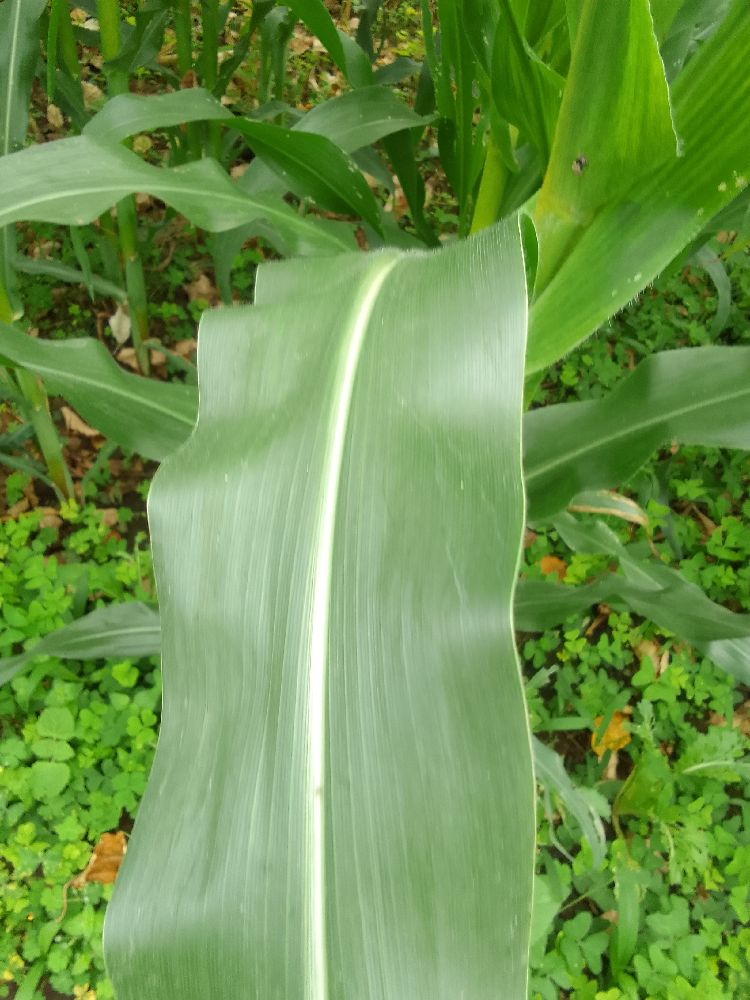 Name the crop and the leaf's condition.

maize, healthy
